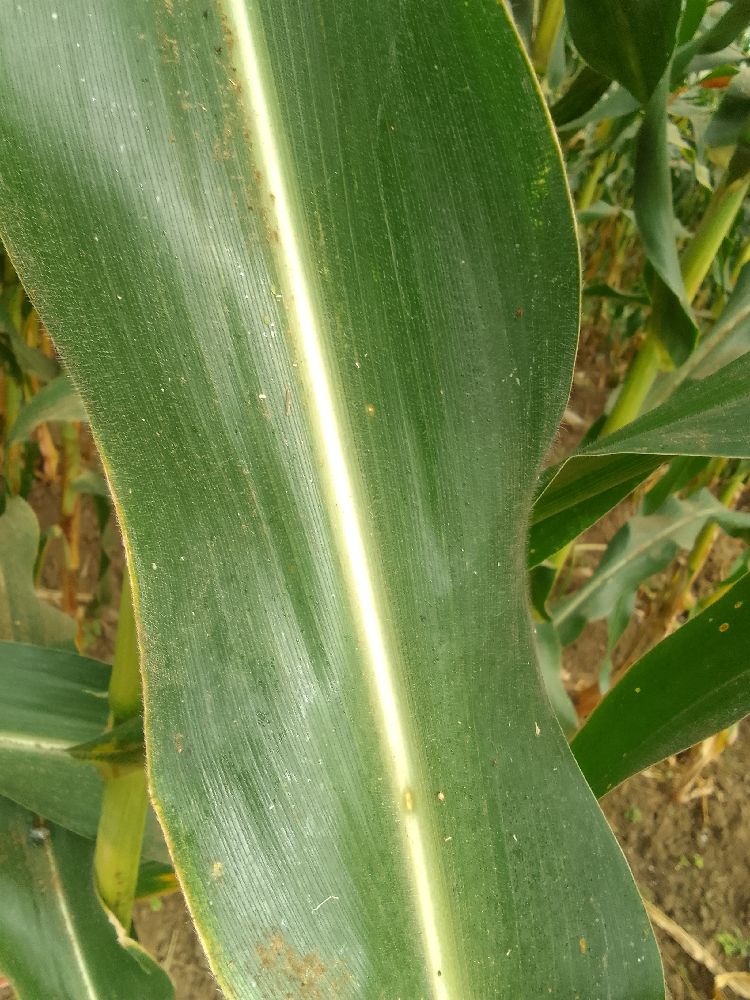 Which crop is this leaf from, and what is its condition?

maize, healthy
